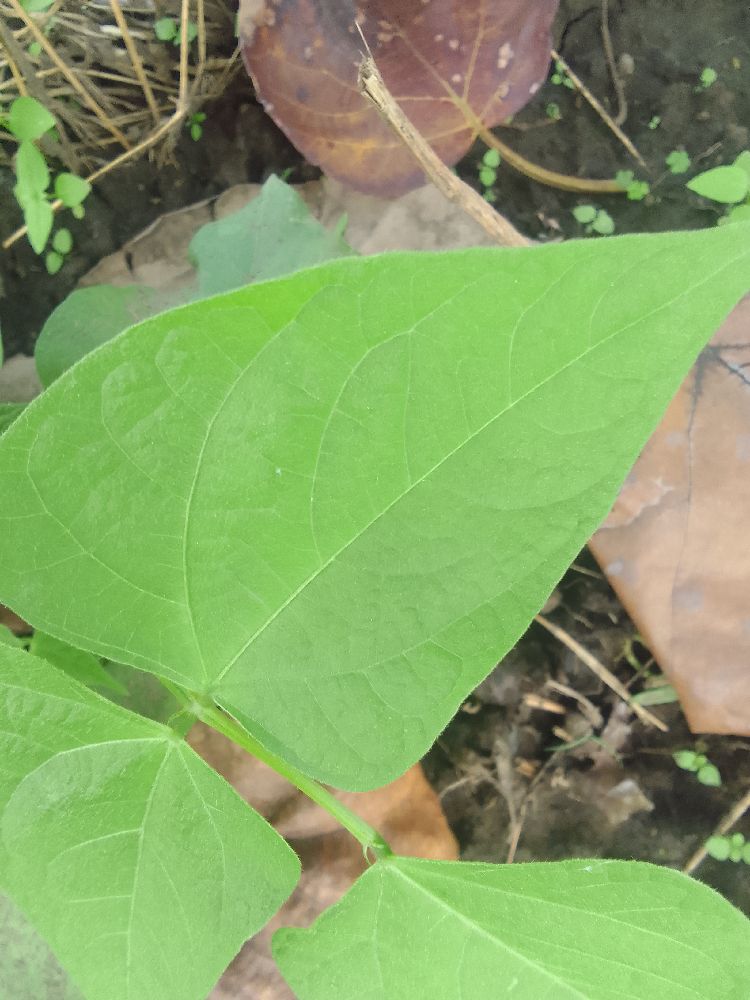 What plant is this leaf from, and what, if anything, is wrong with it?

common bean, healthy
